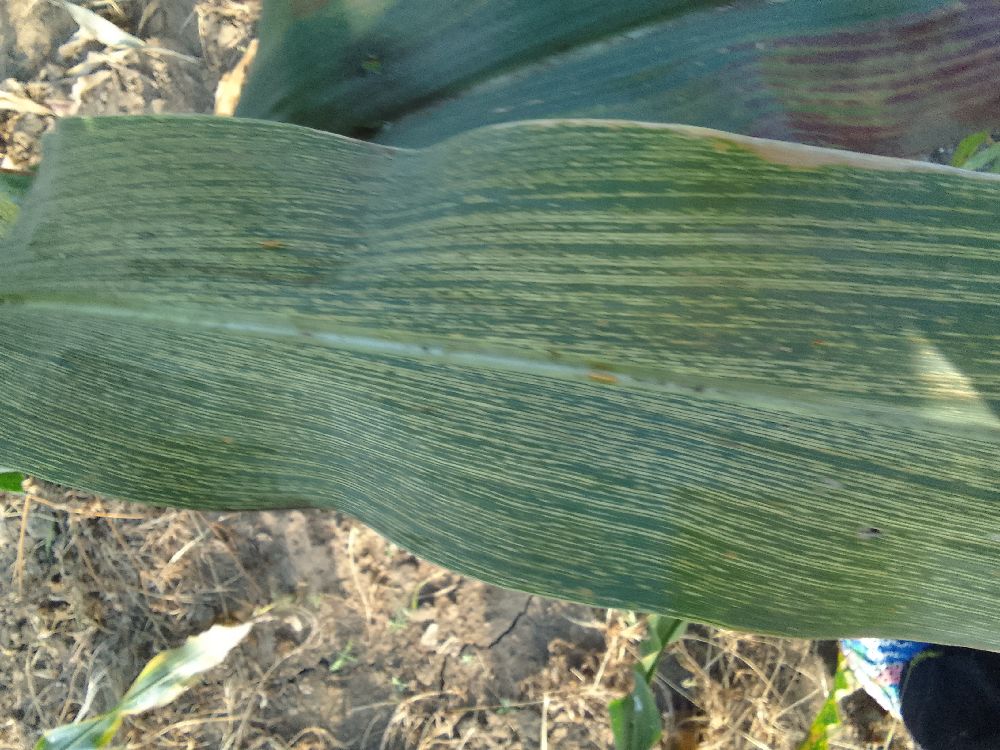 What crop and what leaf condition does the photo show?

maize, maize streak virus
